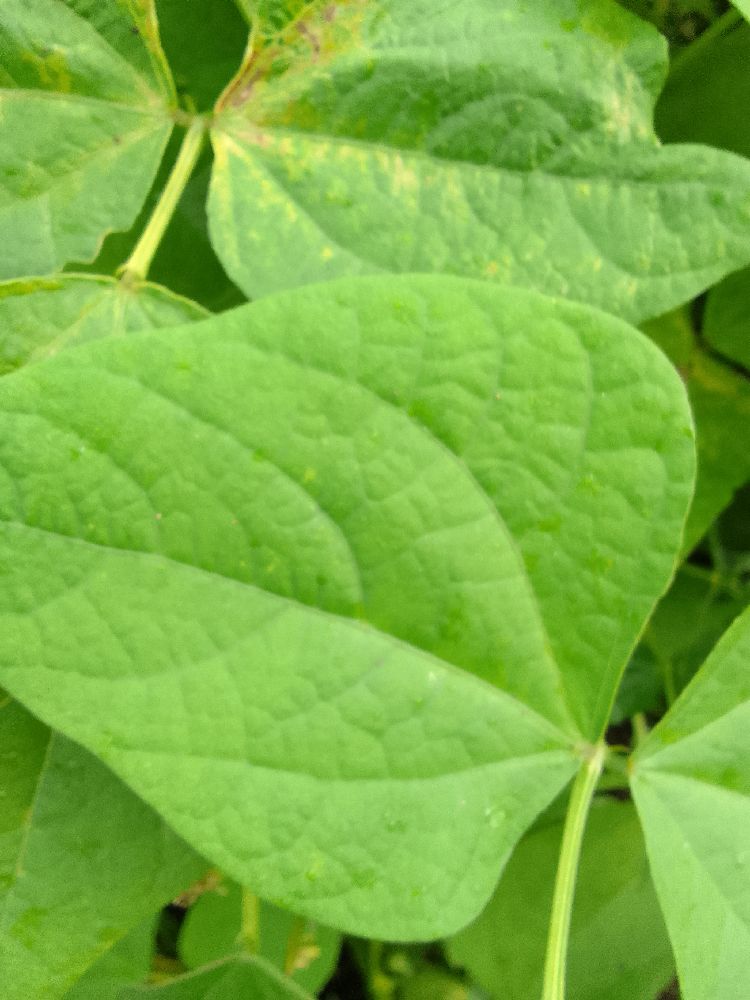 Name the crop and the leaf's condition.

common bean, healthy
